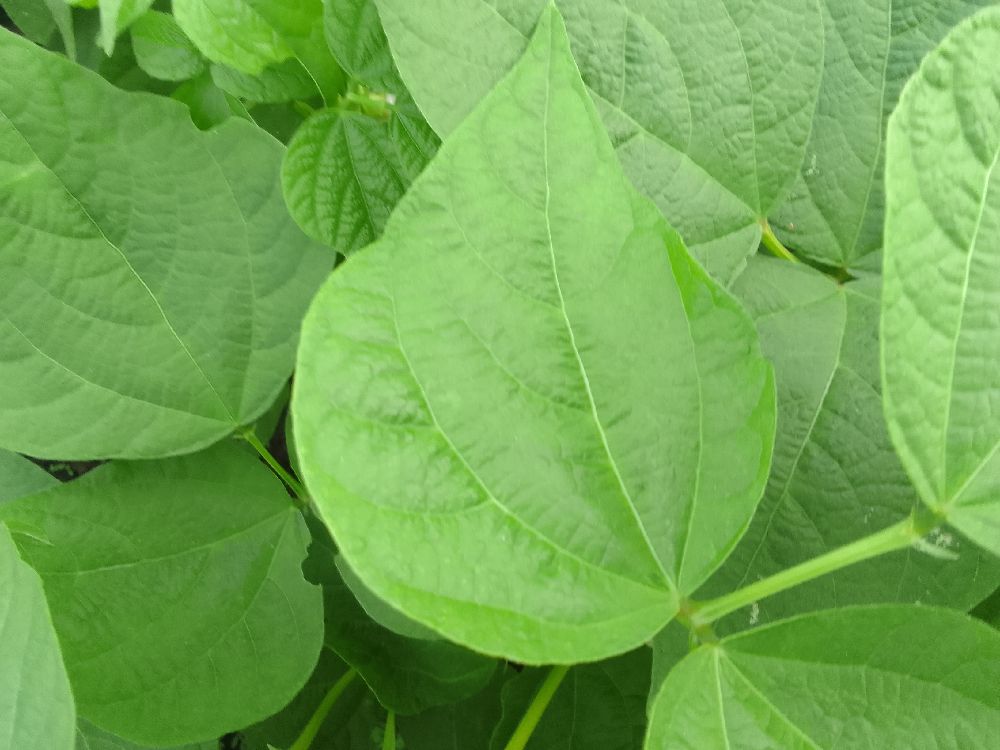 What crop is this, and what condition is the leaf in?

common bean, healthy
